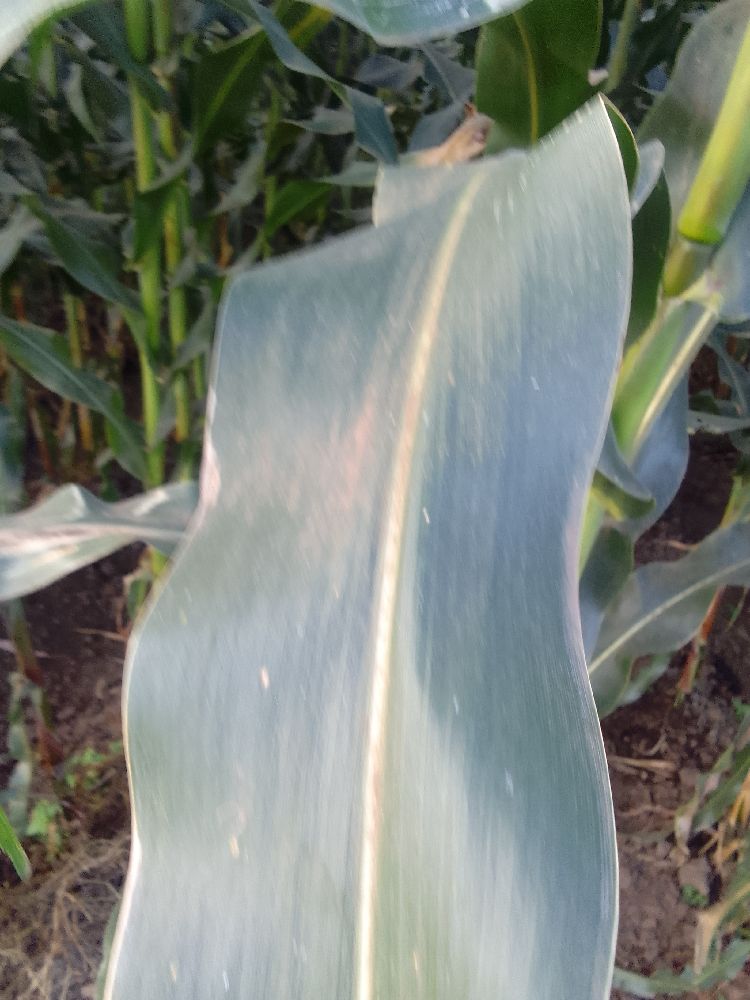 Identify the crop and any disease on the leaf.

maize, healthy
